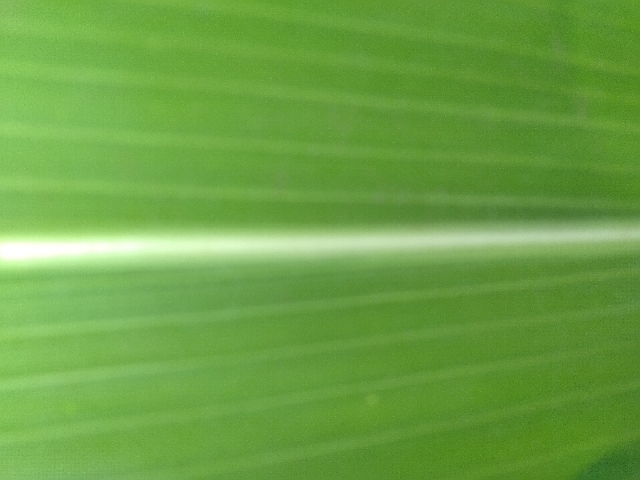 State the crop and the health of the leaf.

maize, healthy
